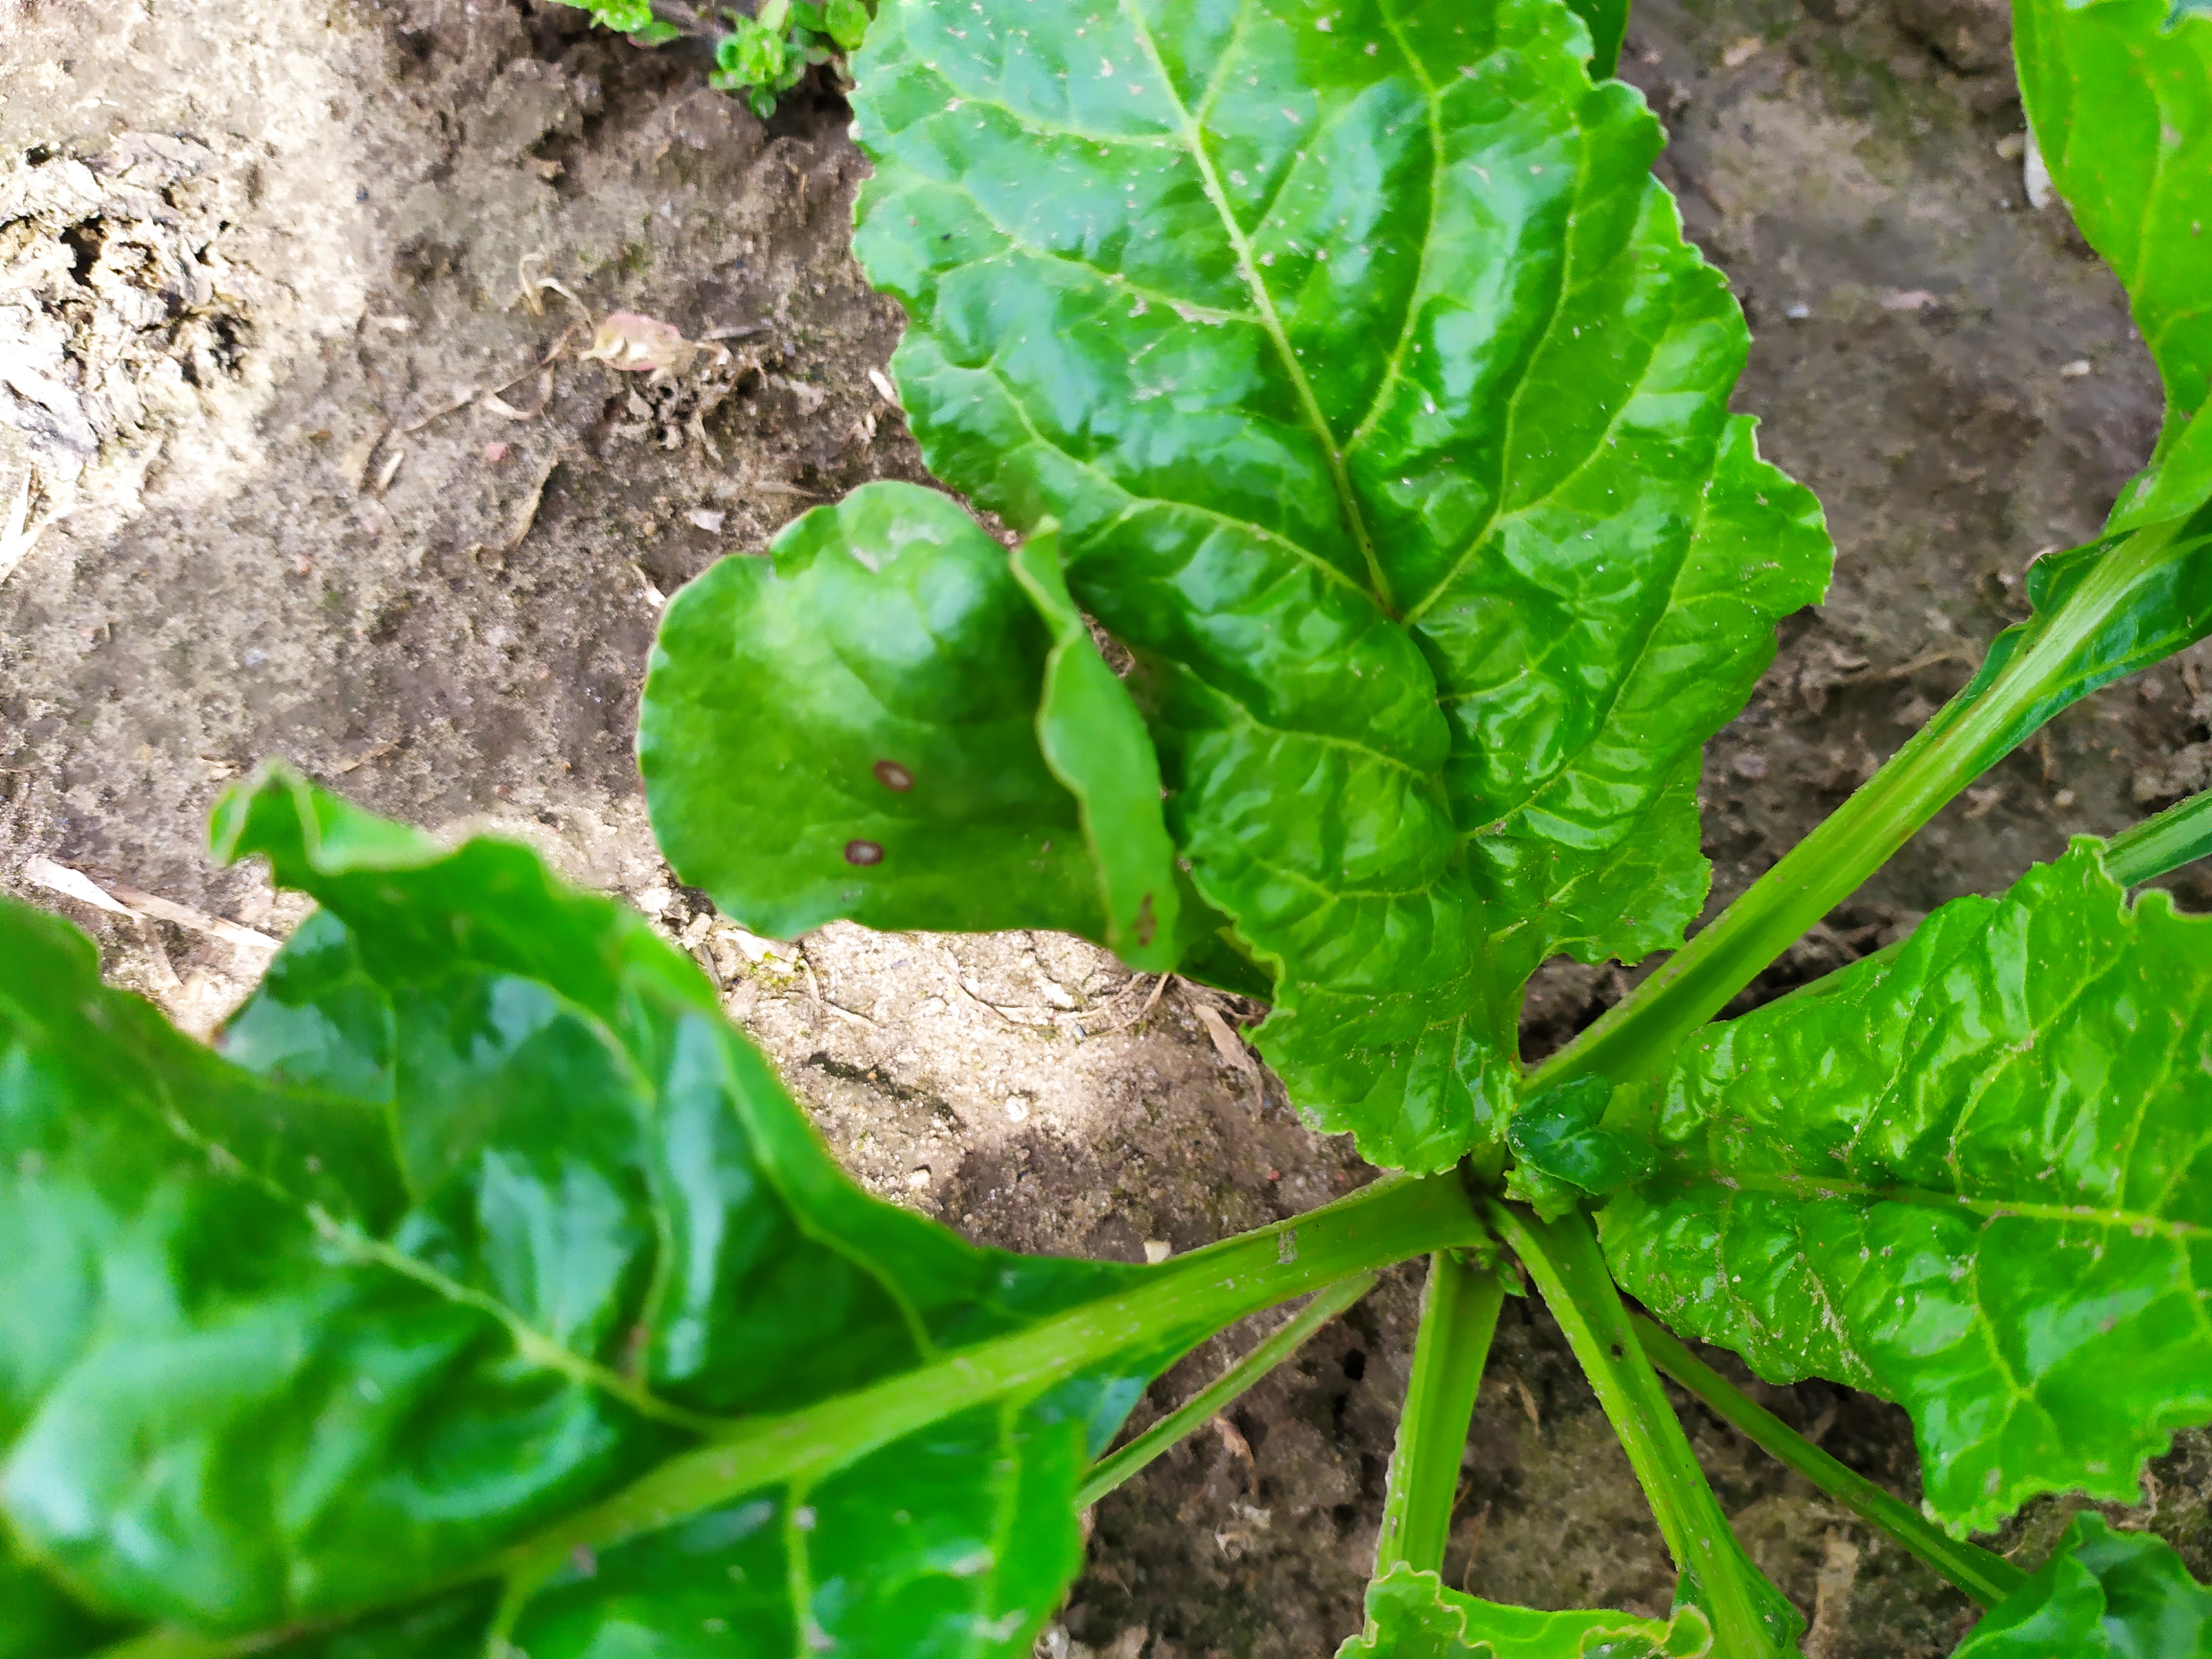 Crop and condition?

beet, cercospora
